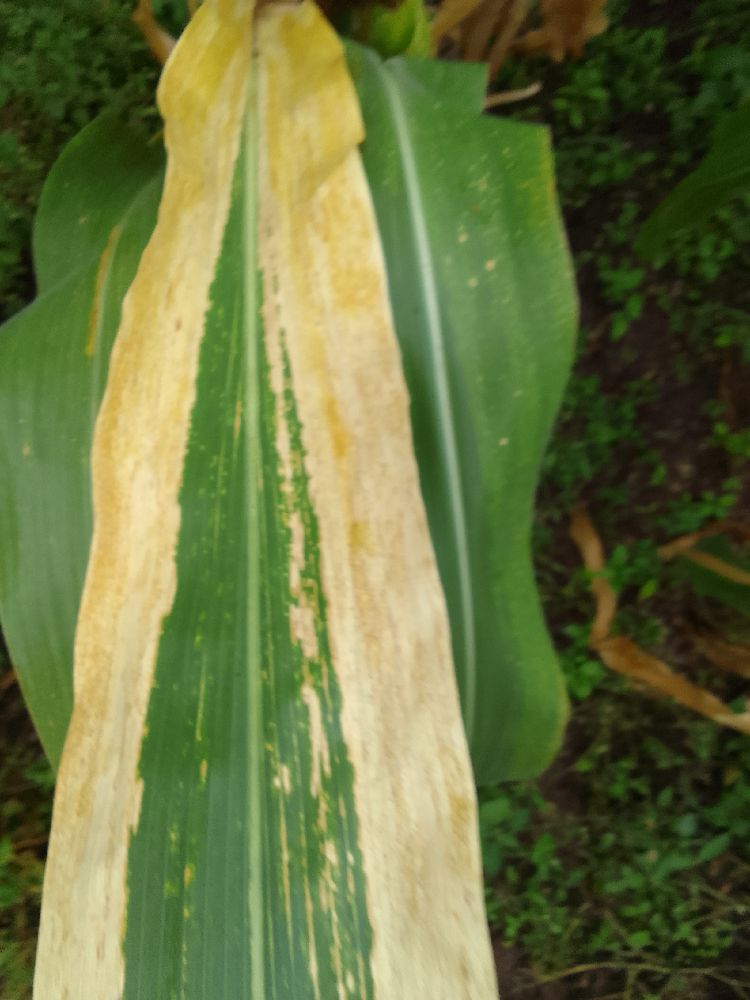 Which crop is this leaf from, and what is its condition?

maize, maize lethal necrosis
